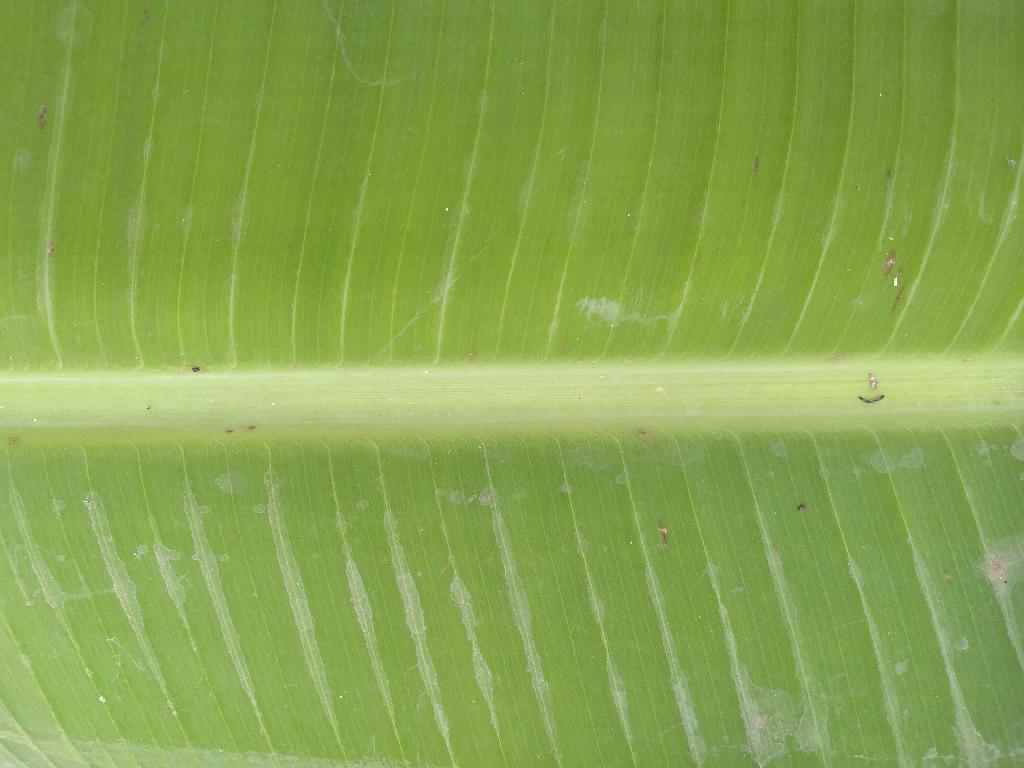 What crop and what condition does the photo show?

banana, healthy
